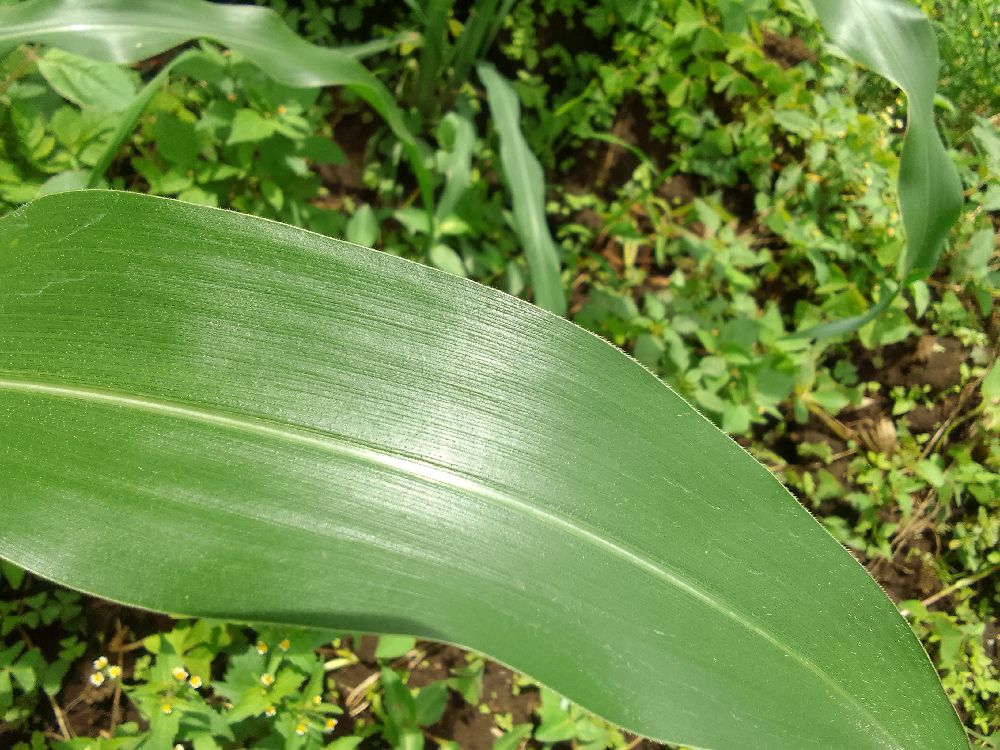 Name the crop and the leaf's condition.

maize, healthy
